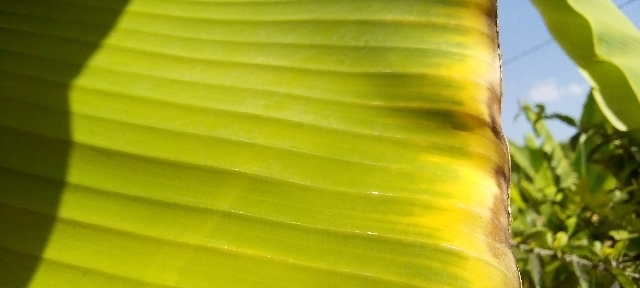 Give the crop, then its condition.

banana, fusarium wilt race 1
